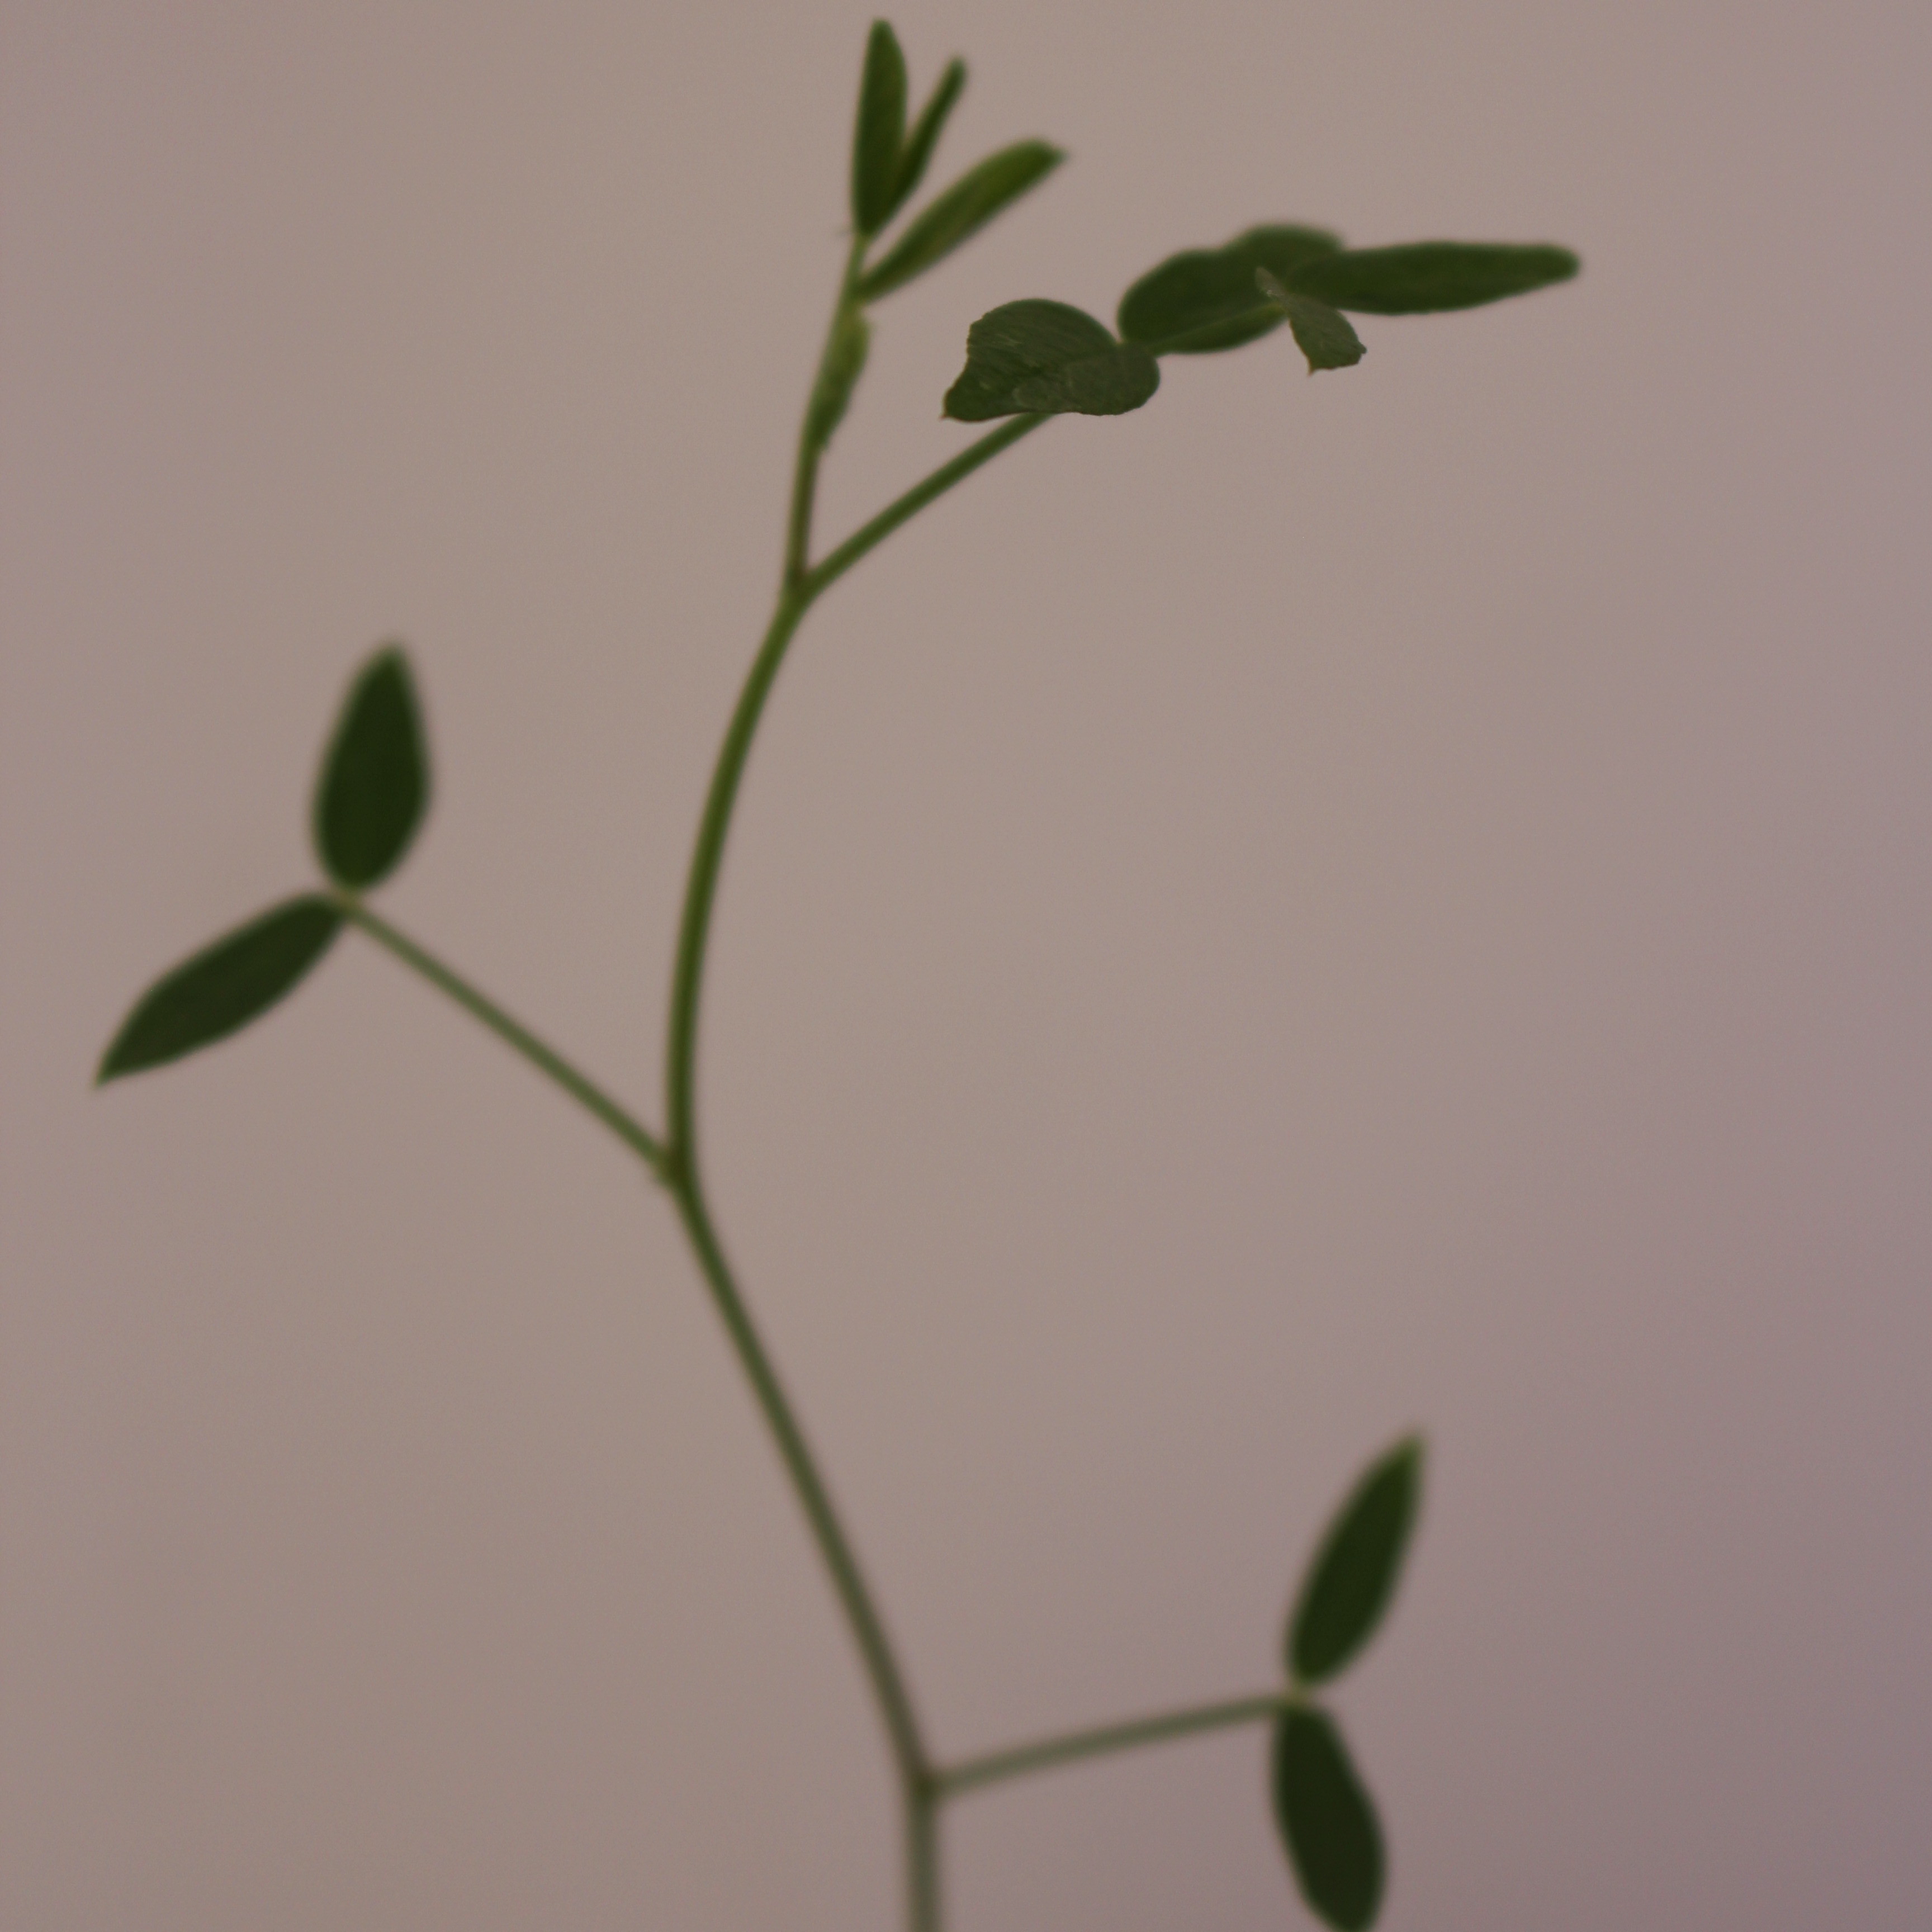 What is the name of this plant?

Vicia sativa
